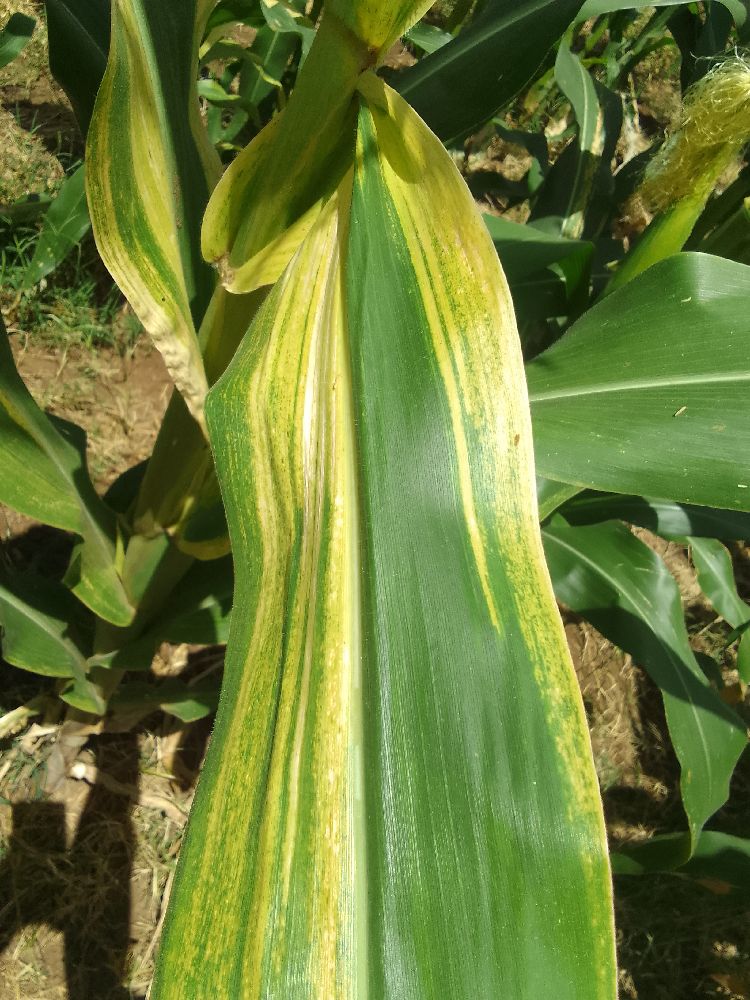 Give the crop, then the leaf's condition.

maize, maize lethal necrosis
